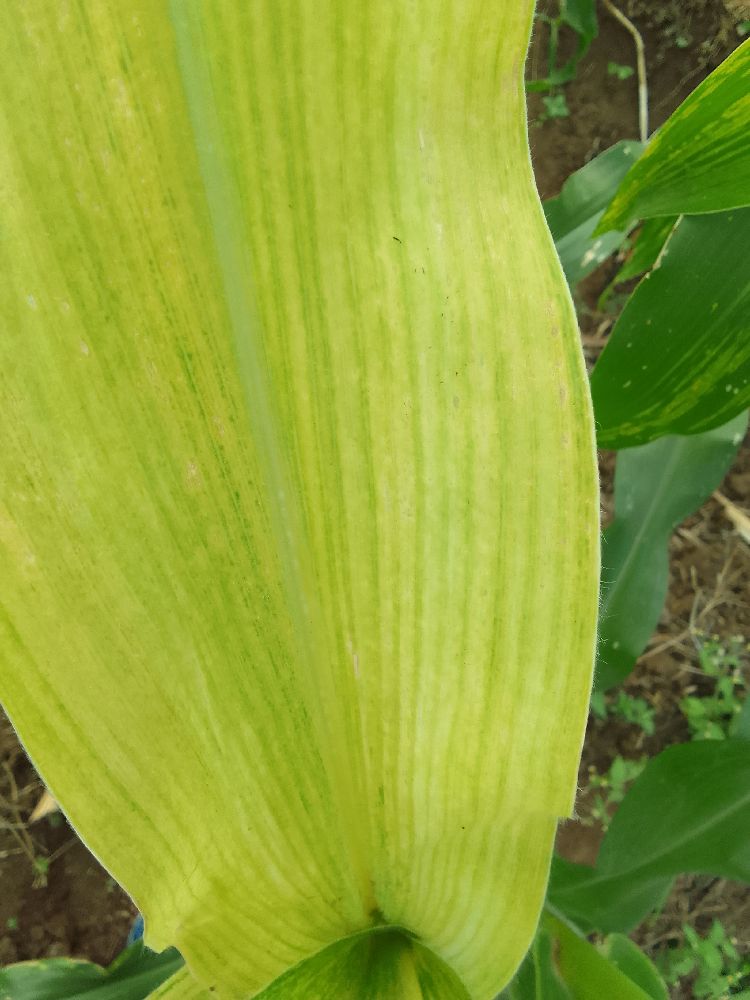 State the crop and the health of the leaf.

maize, maize lethal necrosis
